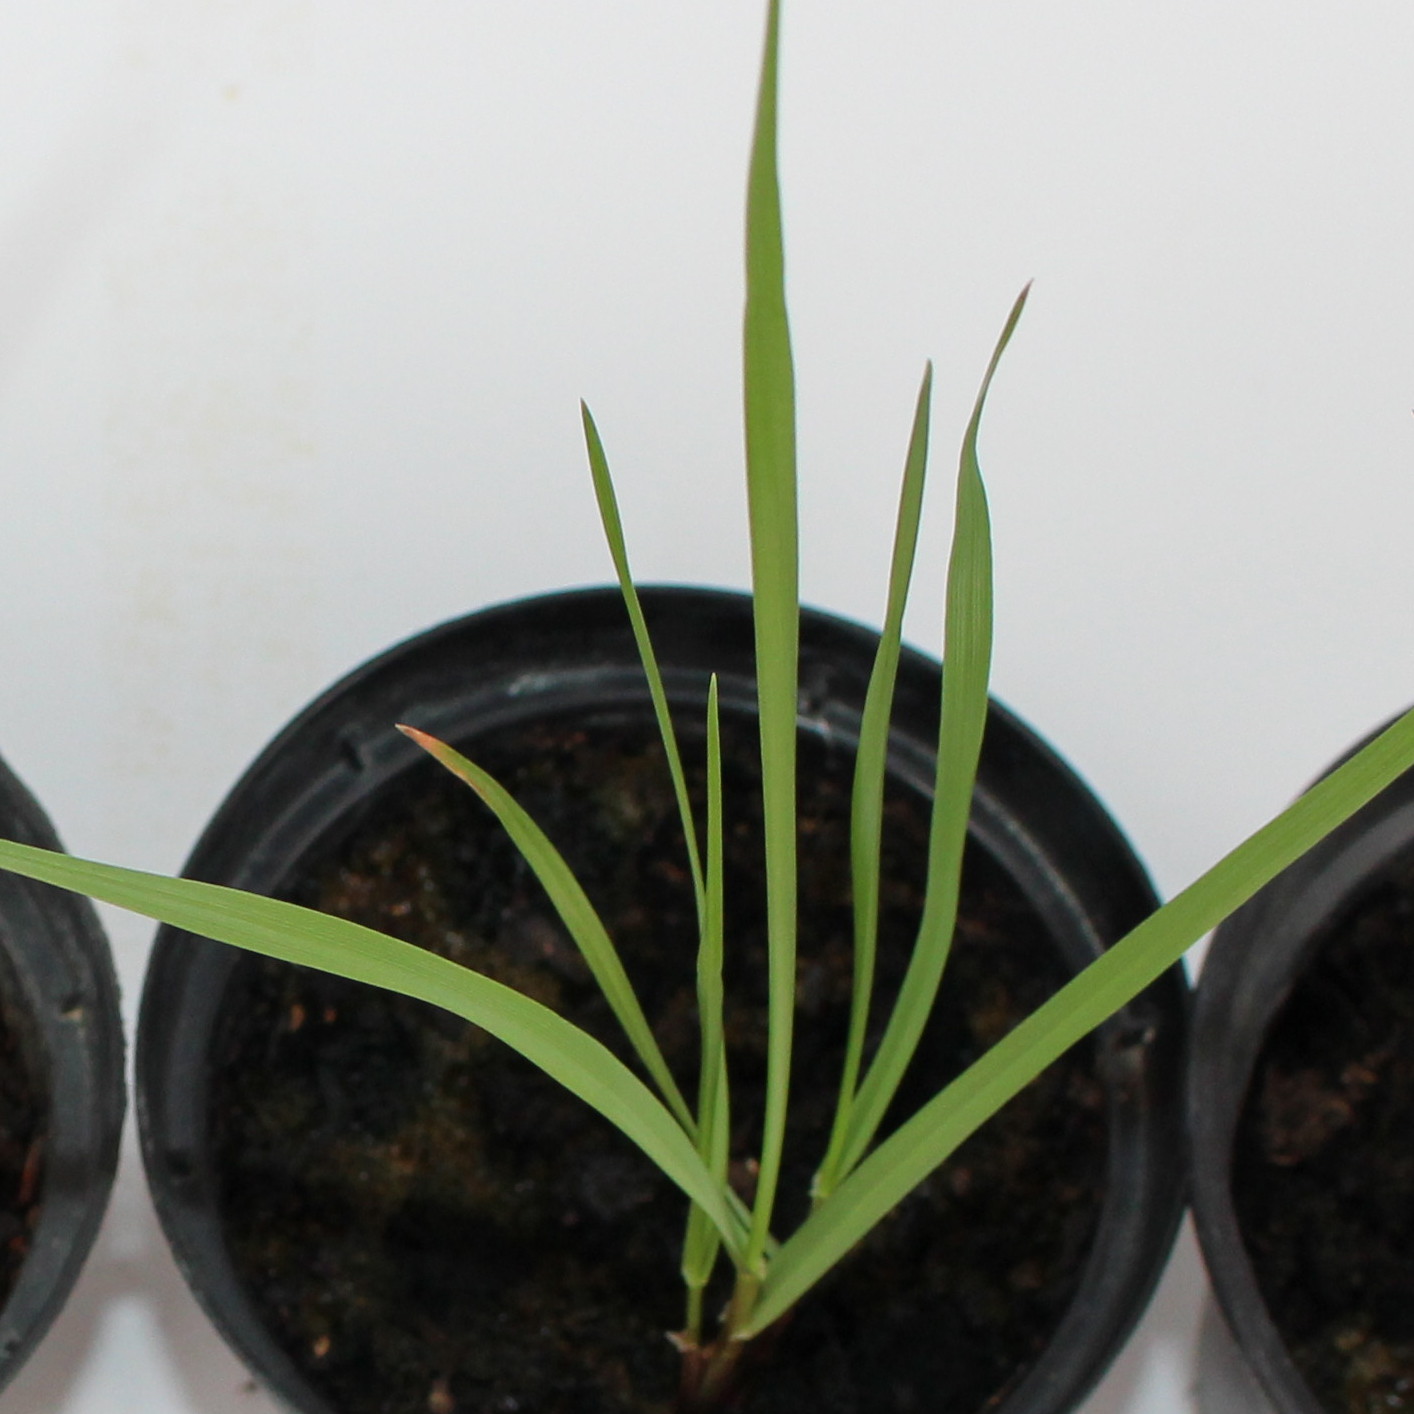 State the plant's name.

Lolium multiflorum
